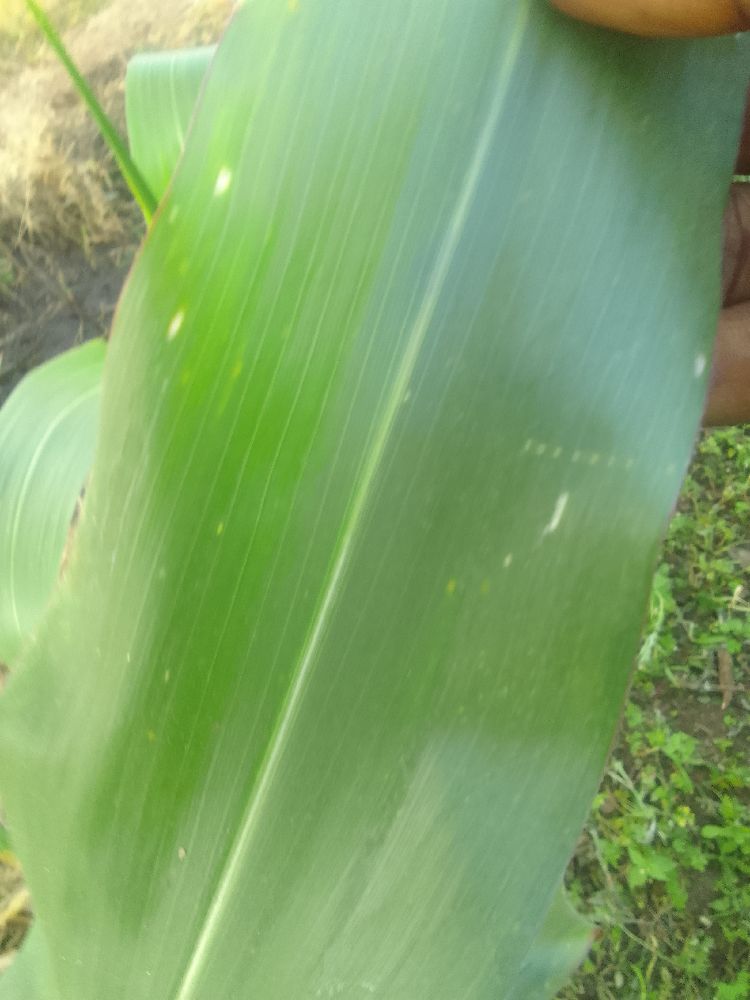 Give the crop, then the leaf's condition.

maize, healthy
